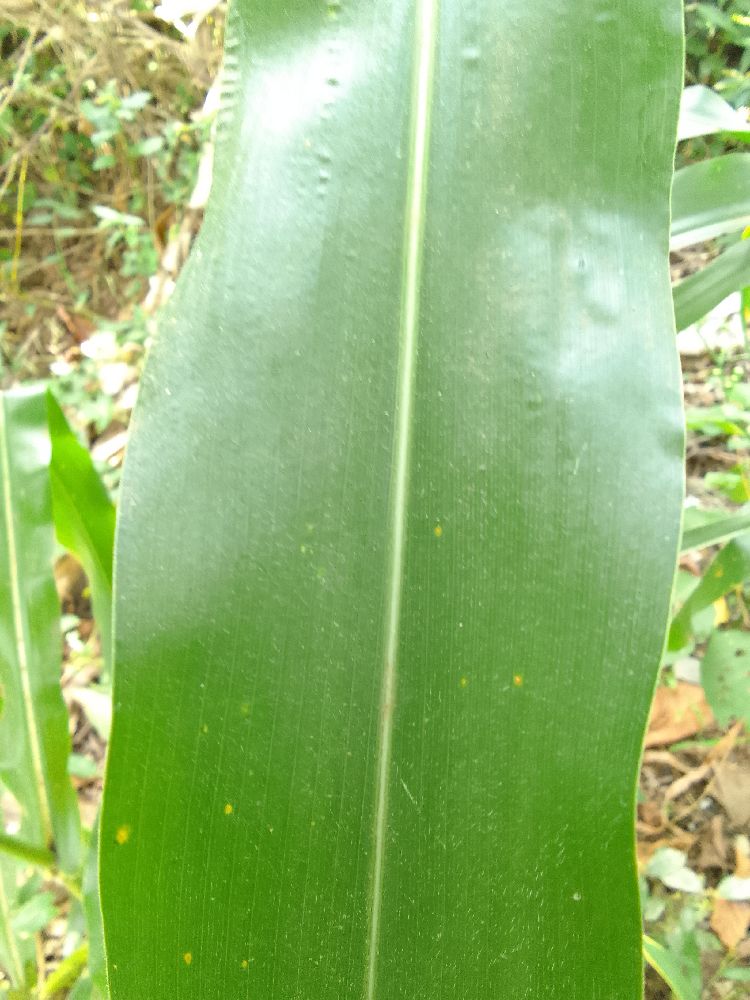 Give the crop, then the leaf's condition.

maize, healthy
